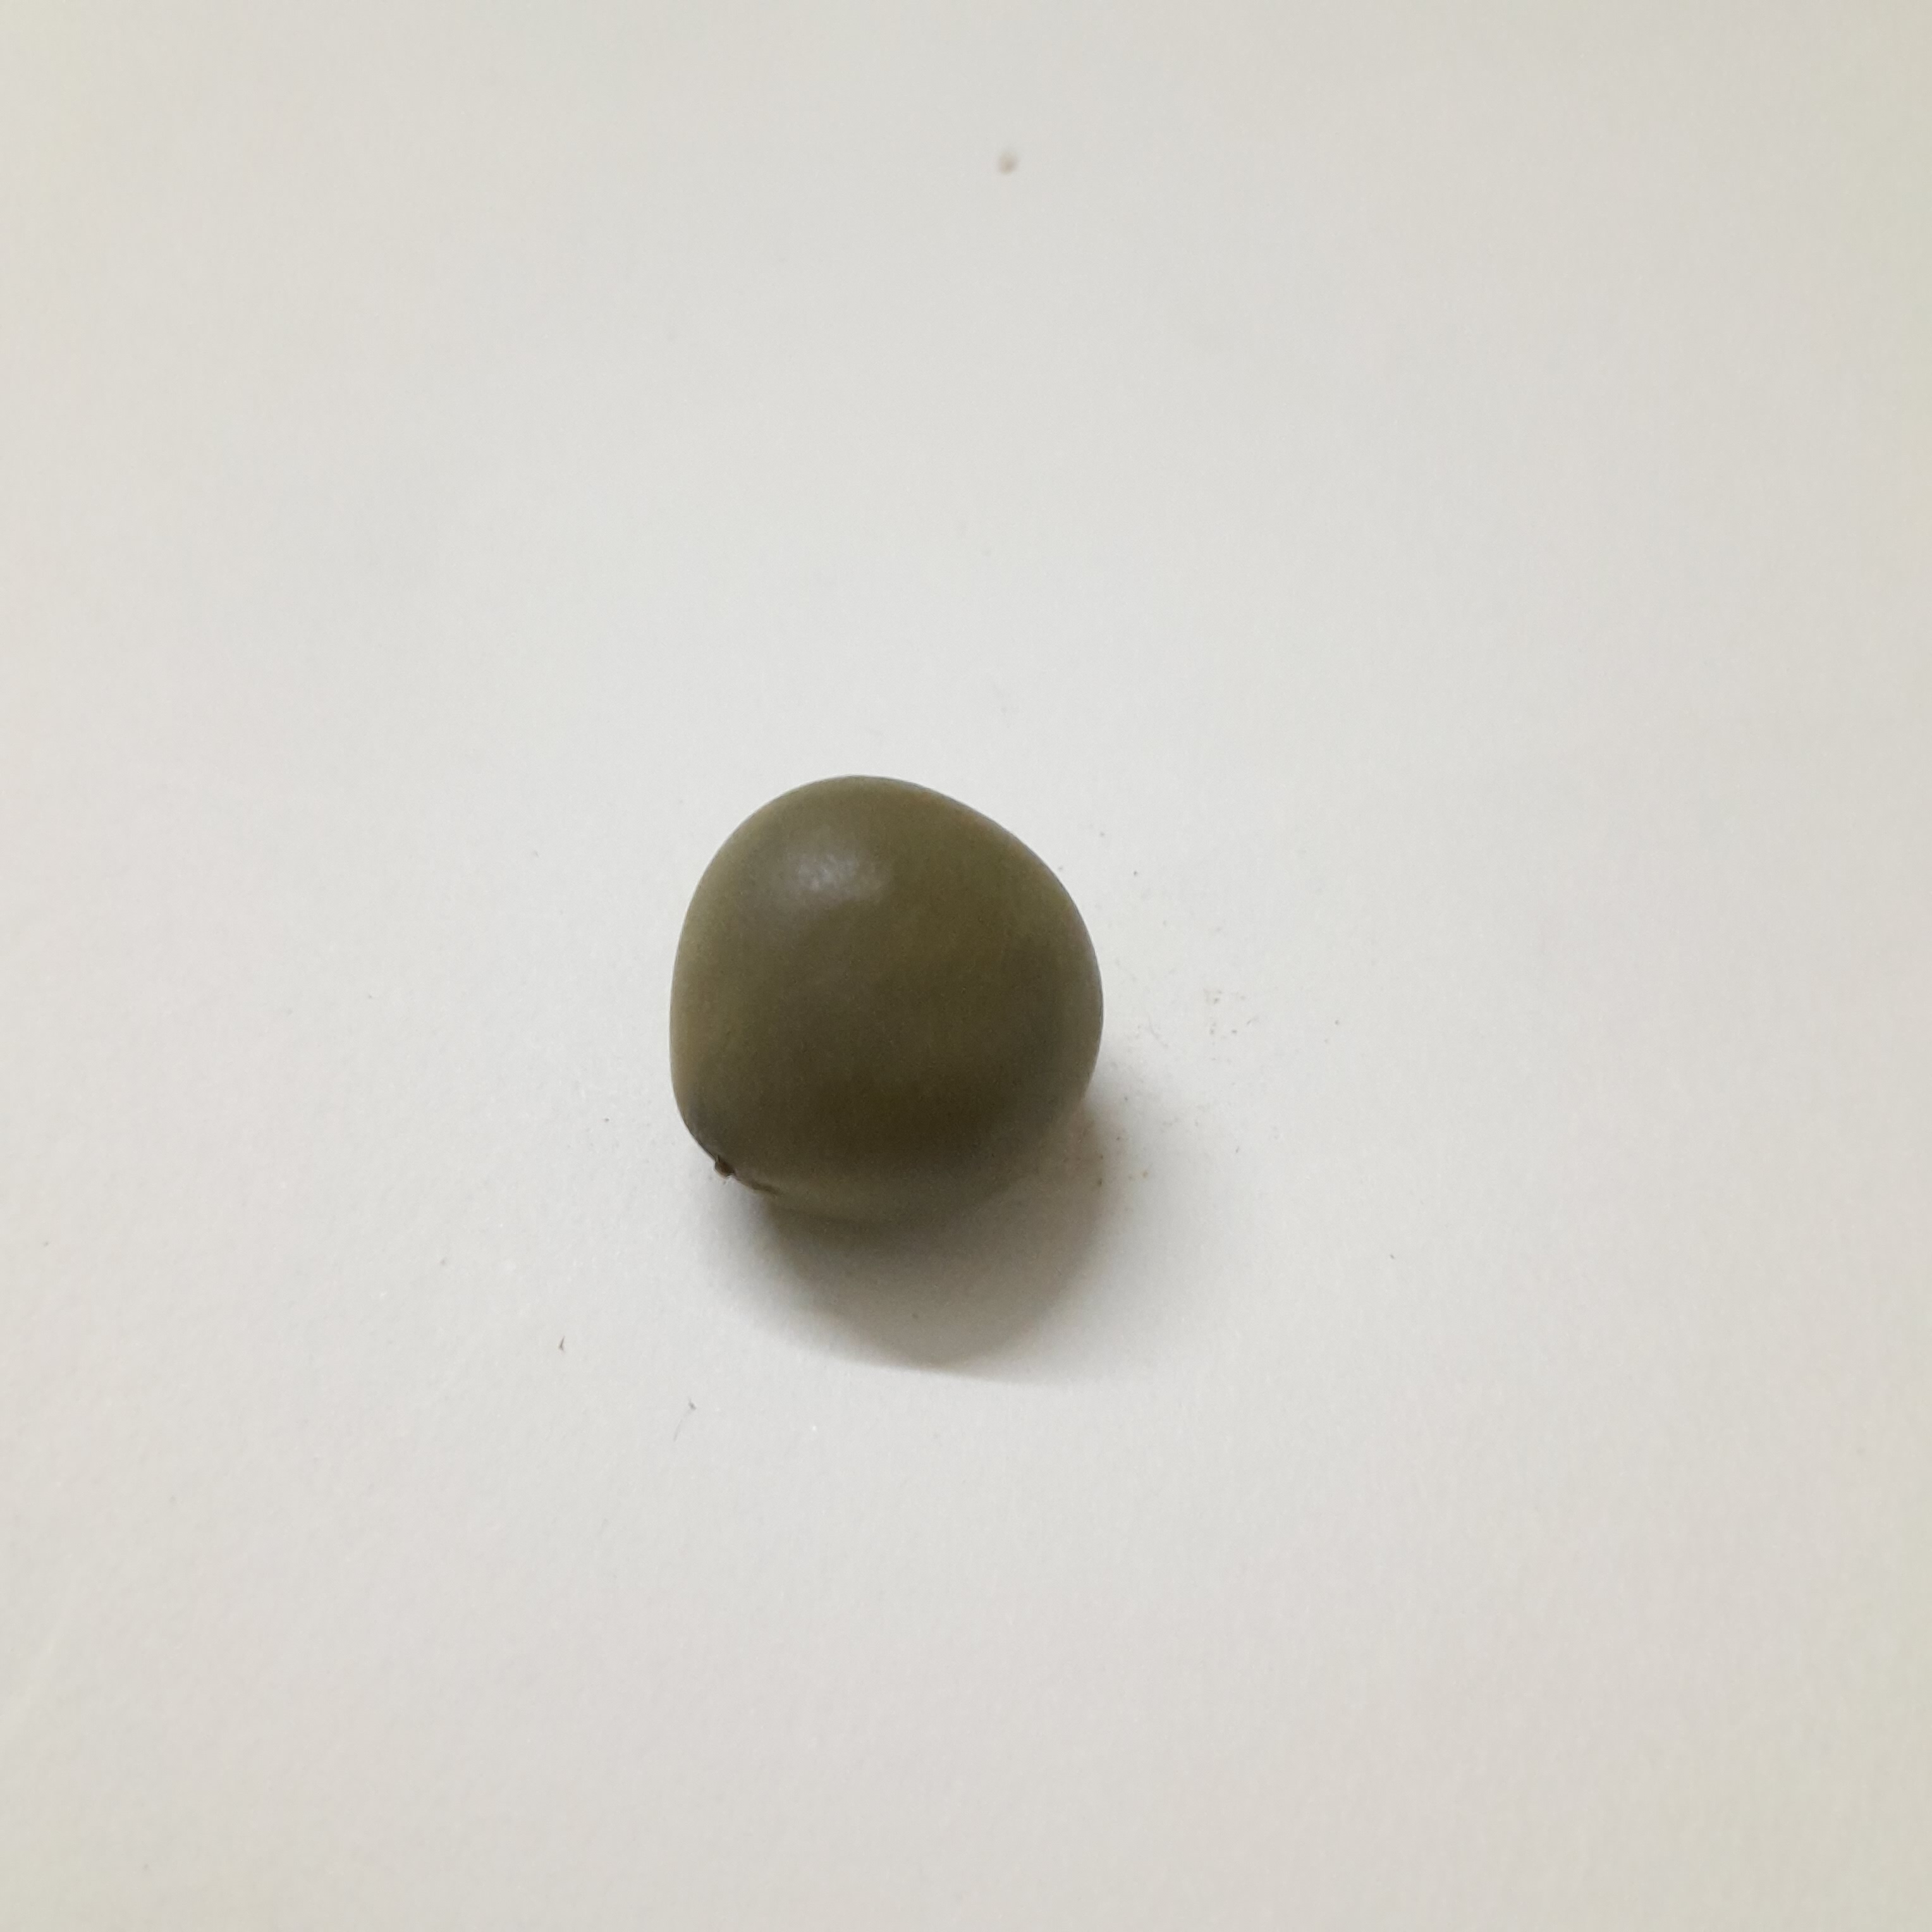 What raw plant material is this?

sagargota
